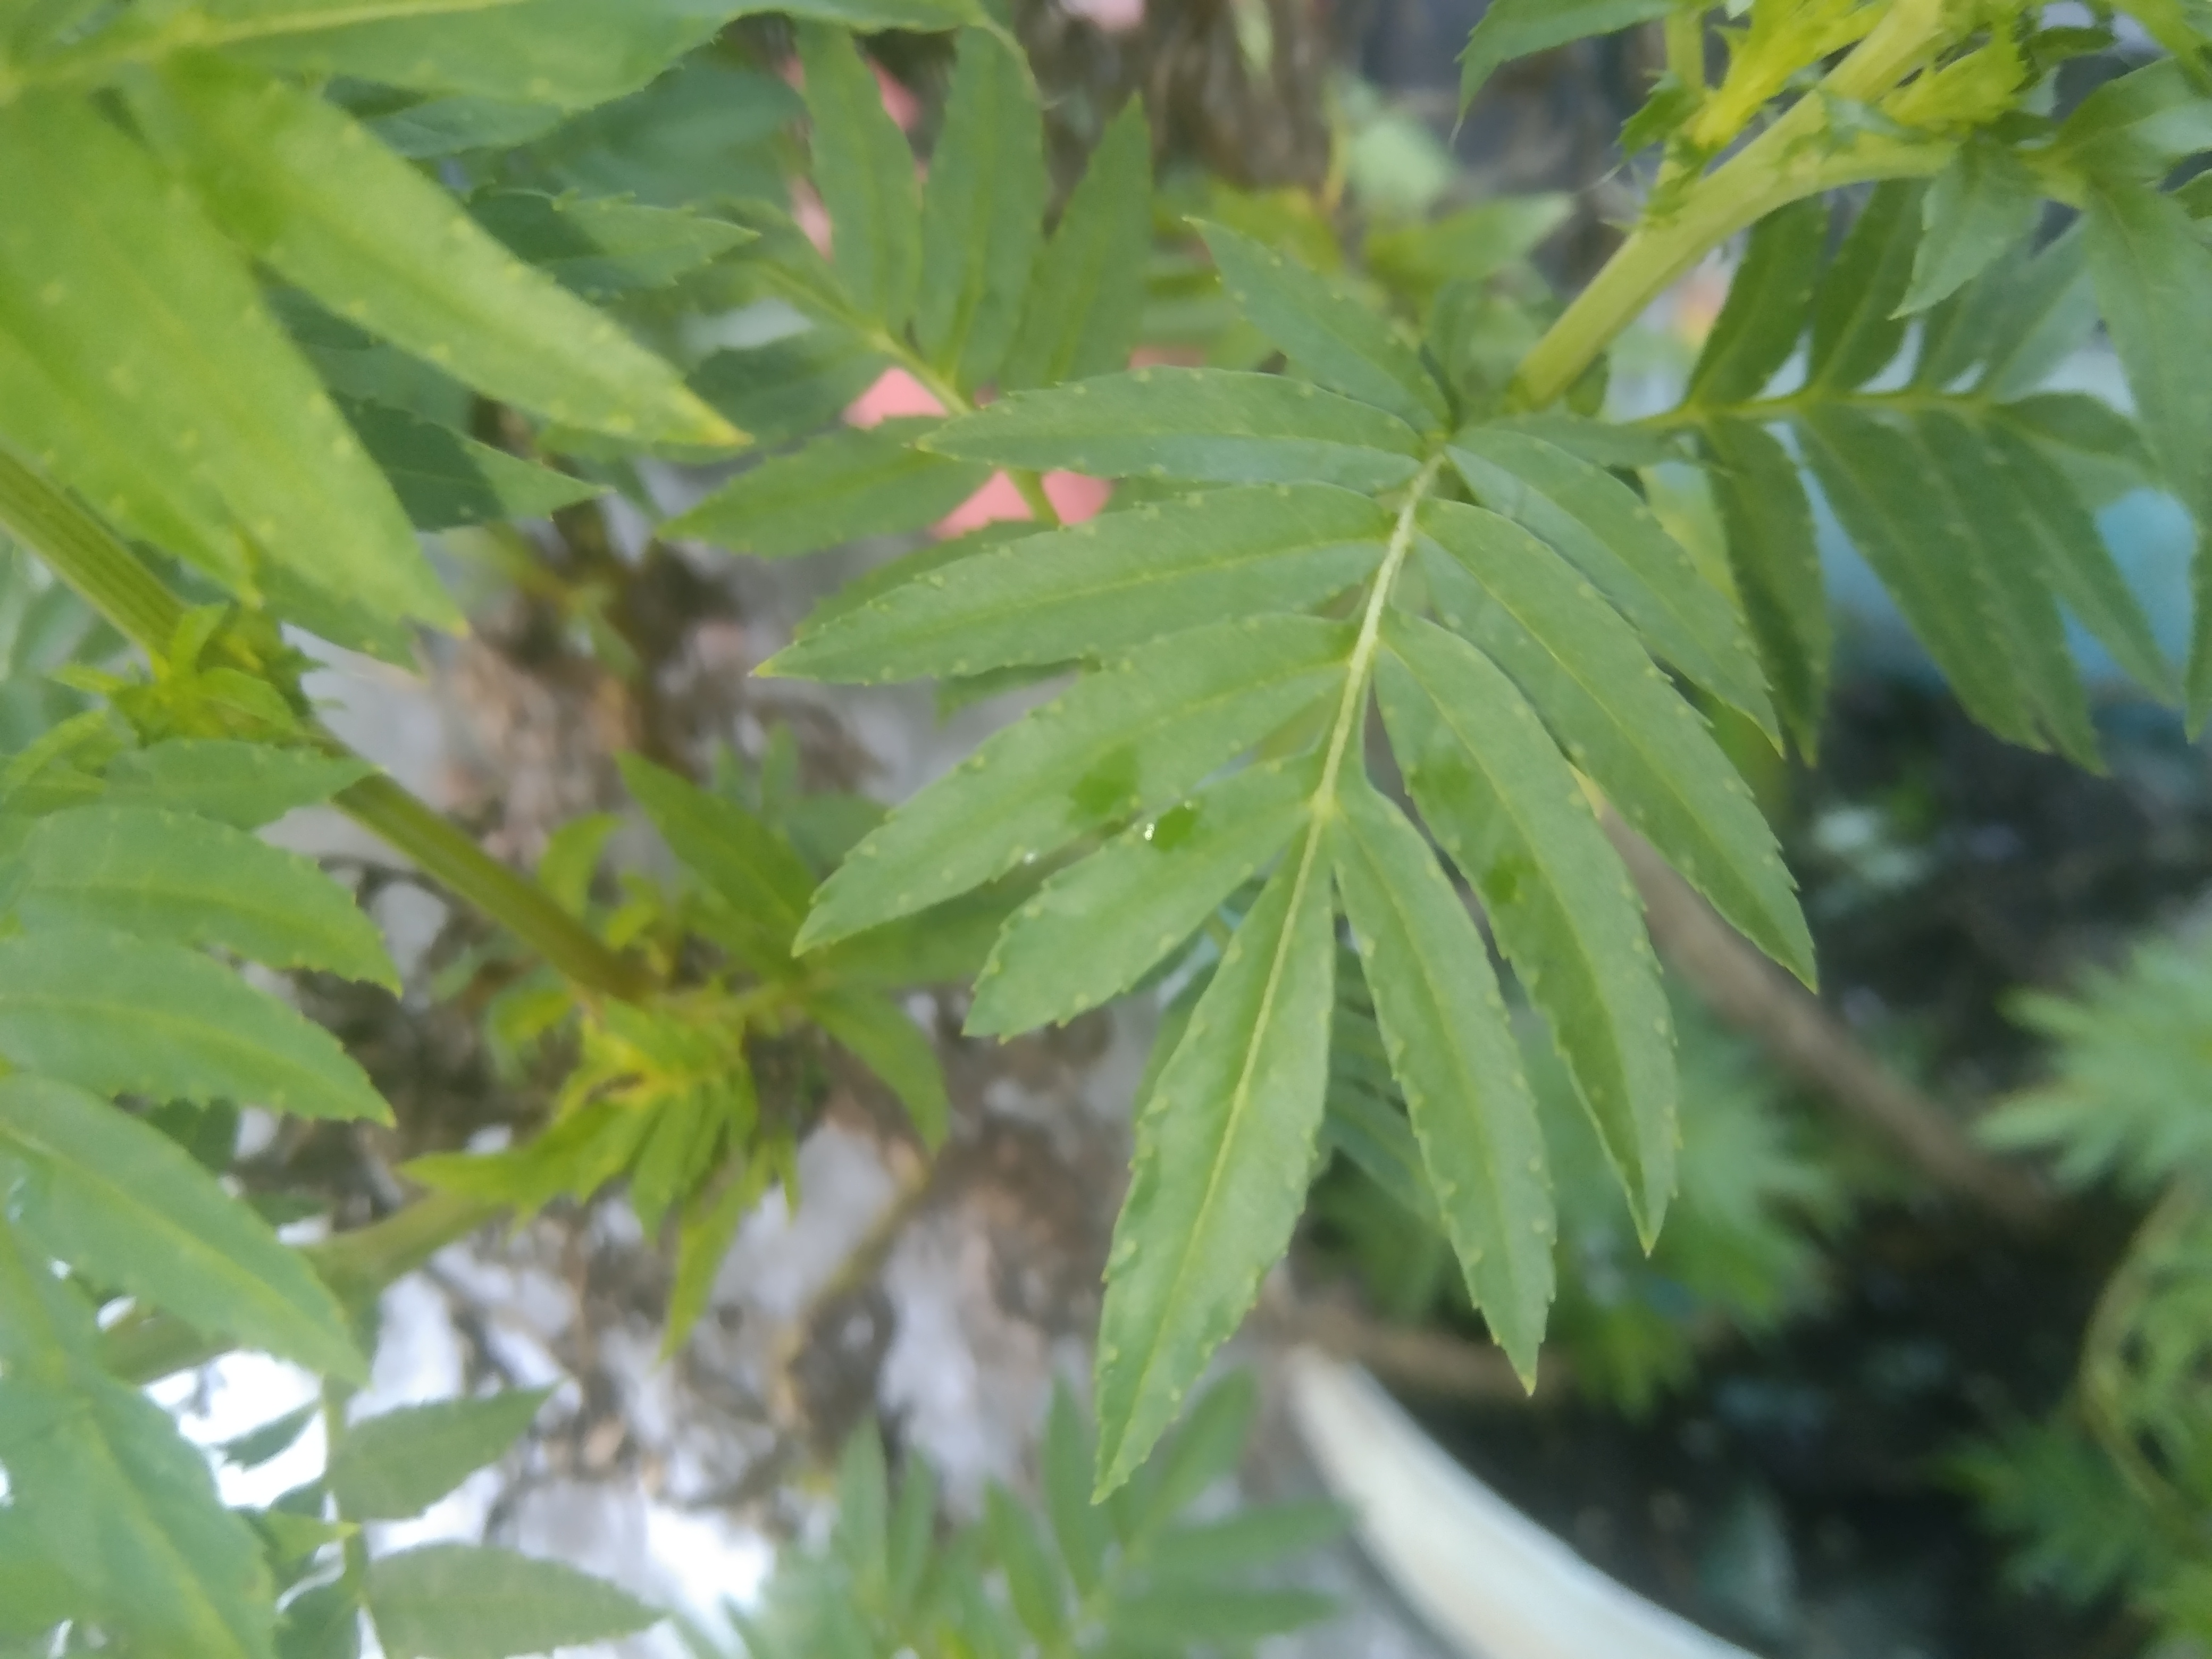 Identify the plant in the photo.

marigold
